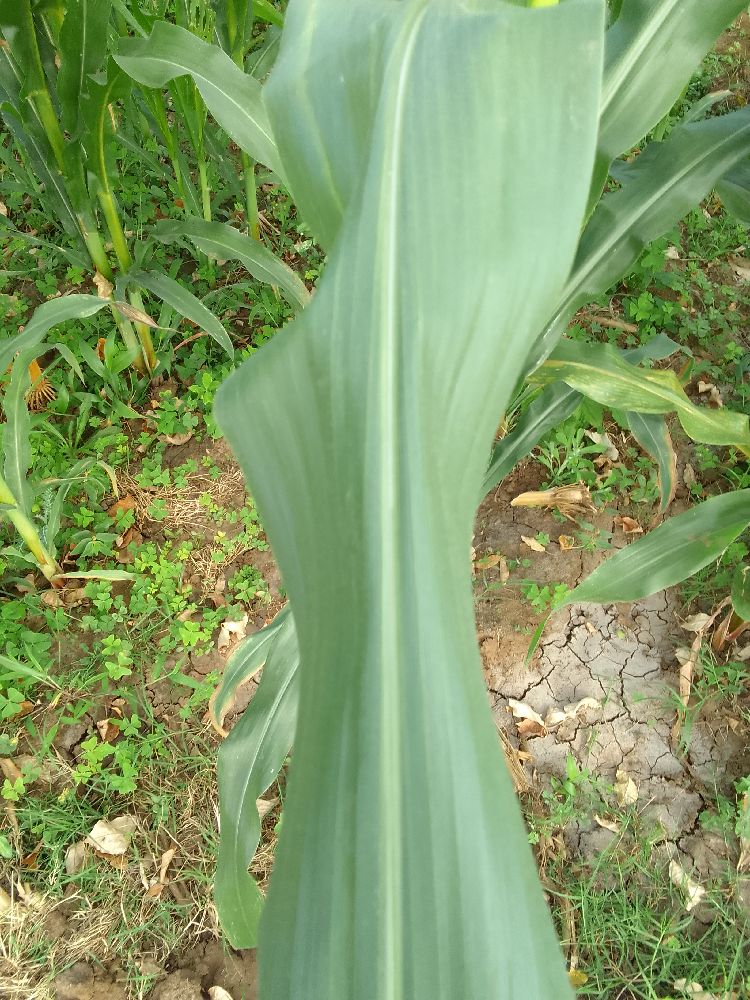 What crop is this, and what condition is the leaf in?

maize, healthy
